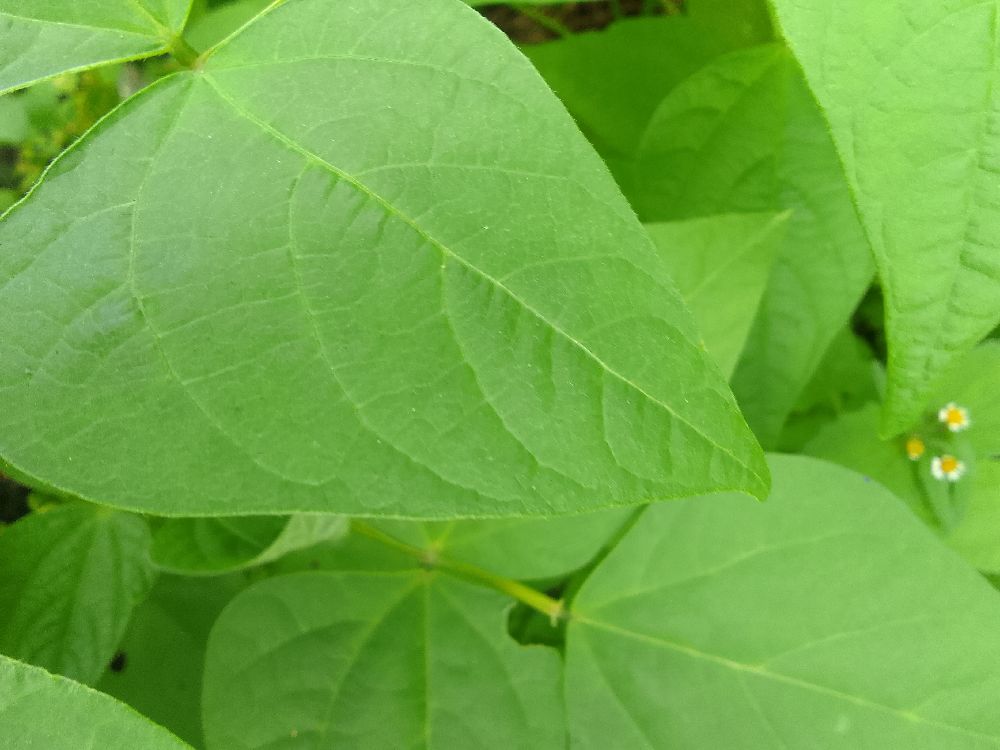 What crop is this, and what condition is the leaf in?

common bean, healthy
